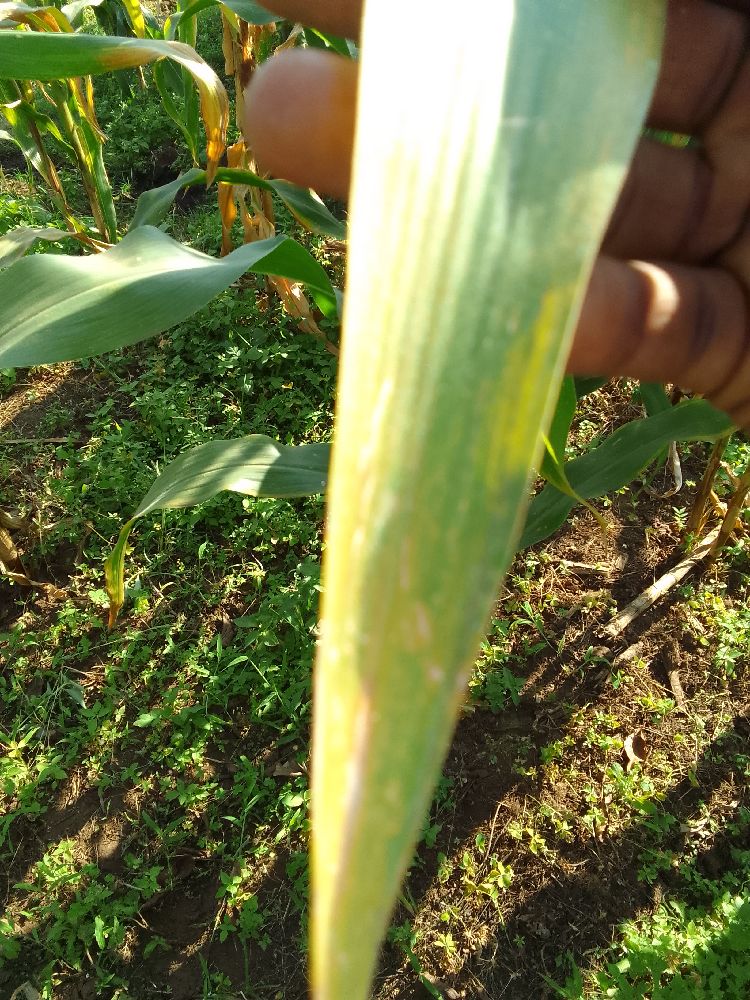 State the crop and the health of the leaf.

maize, maize lethal necrosis
